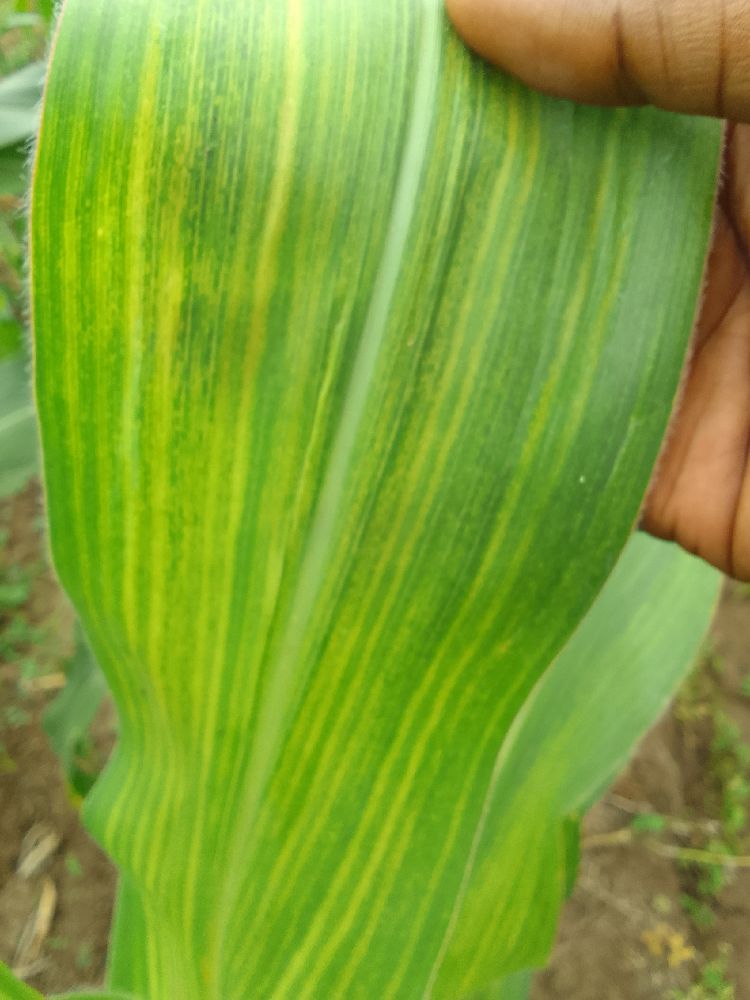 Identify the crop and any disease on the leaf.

maize, maize lethal necrosis
